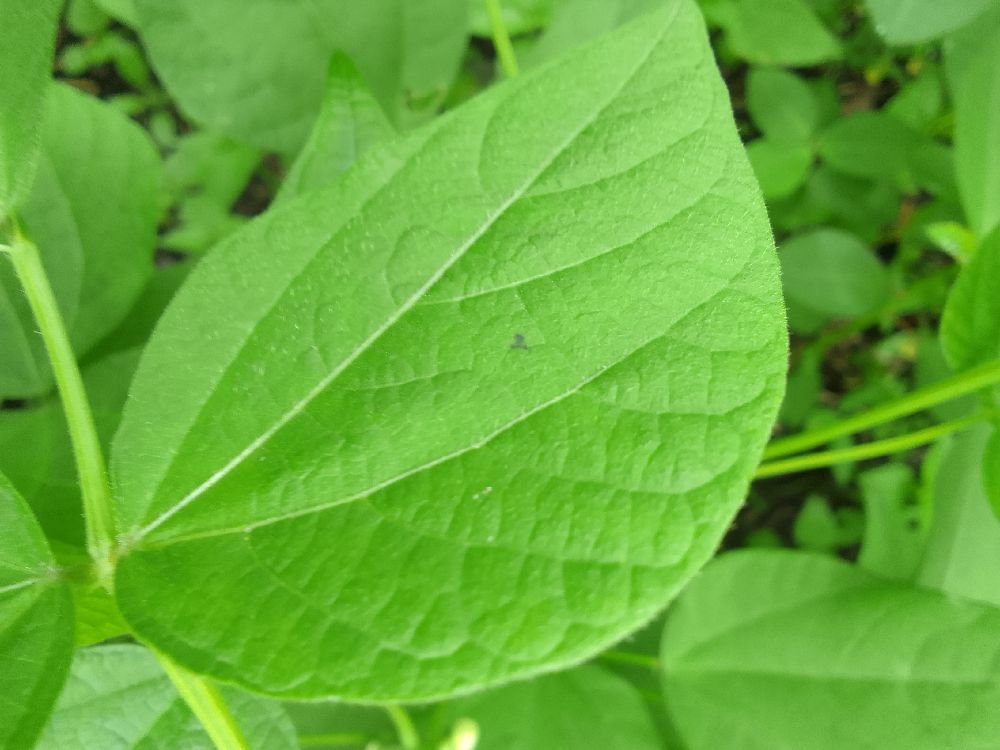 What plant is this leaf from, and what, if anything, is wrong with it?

common bean, healthy
